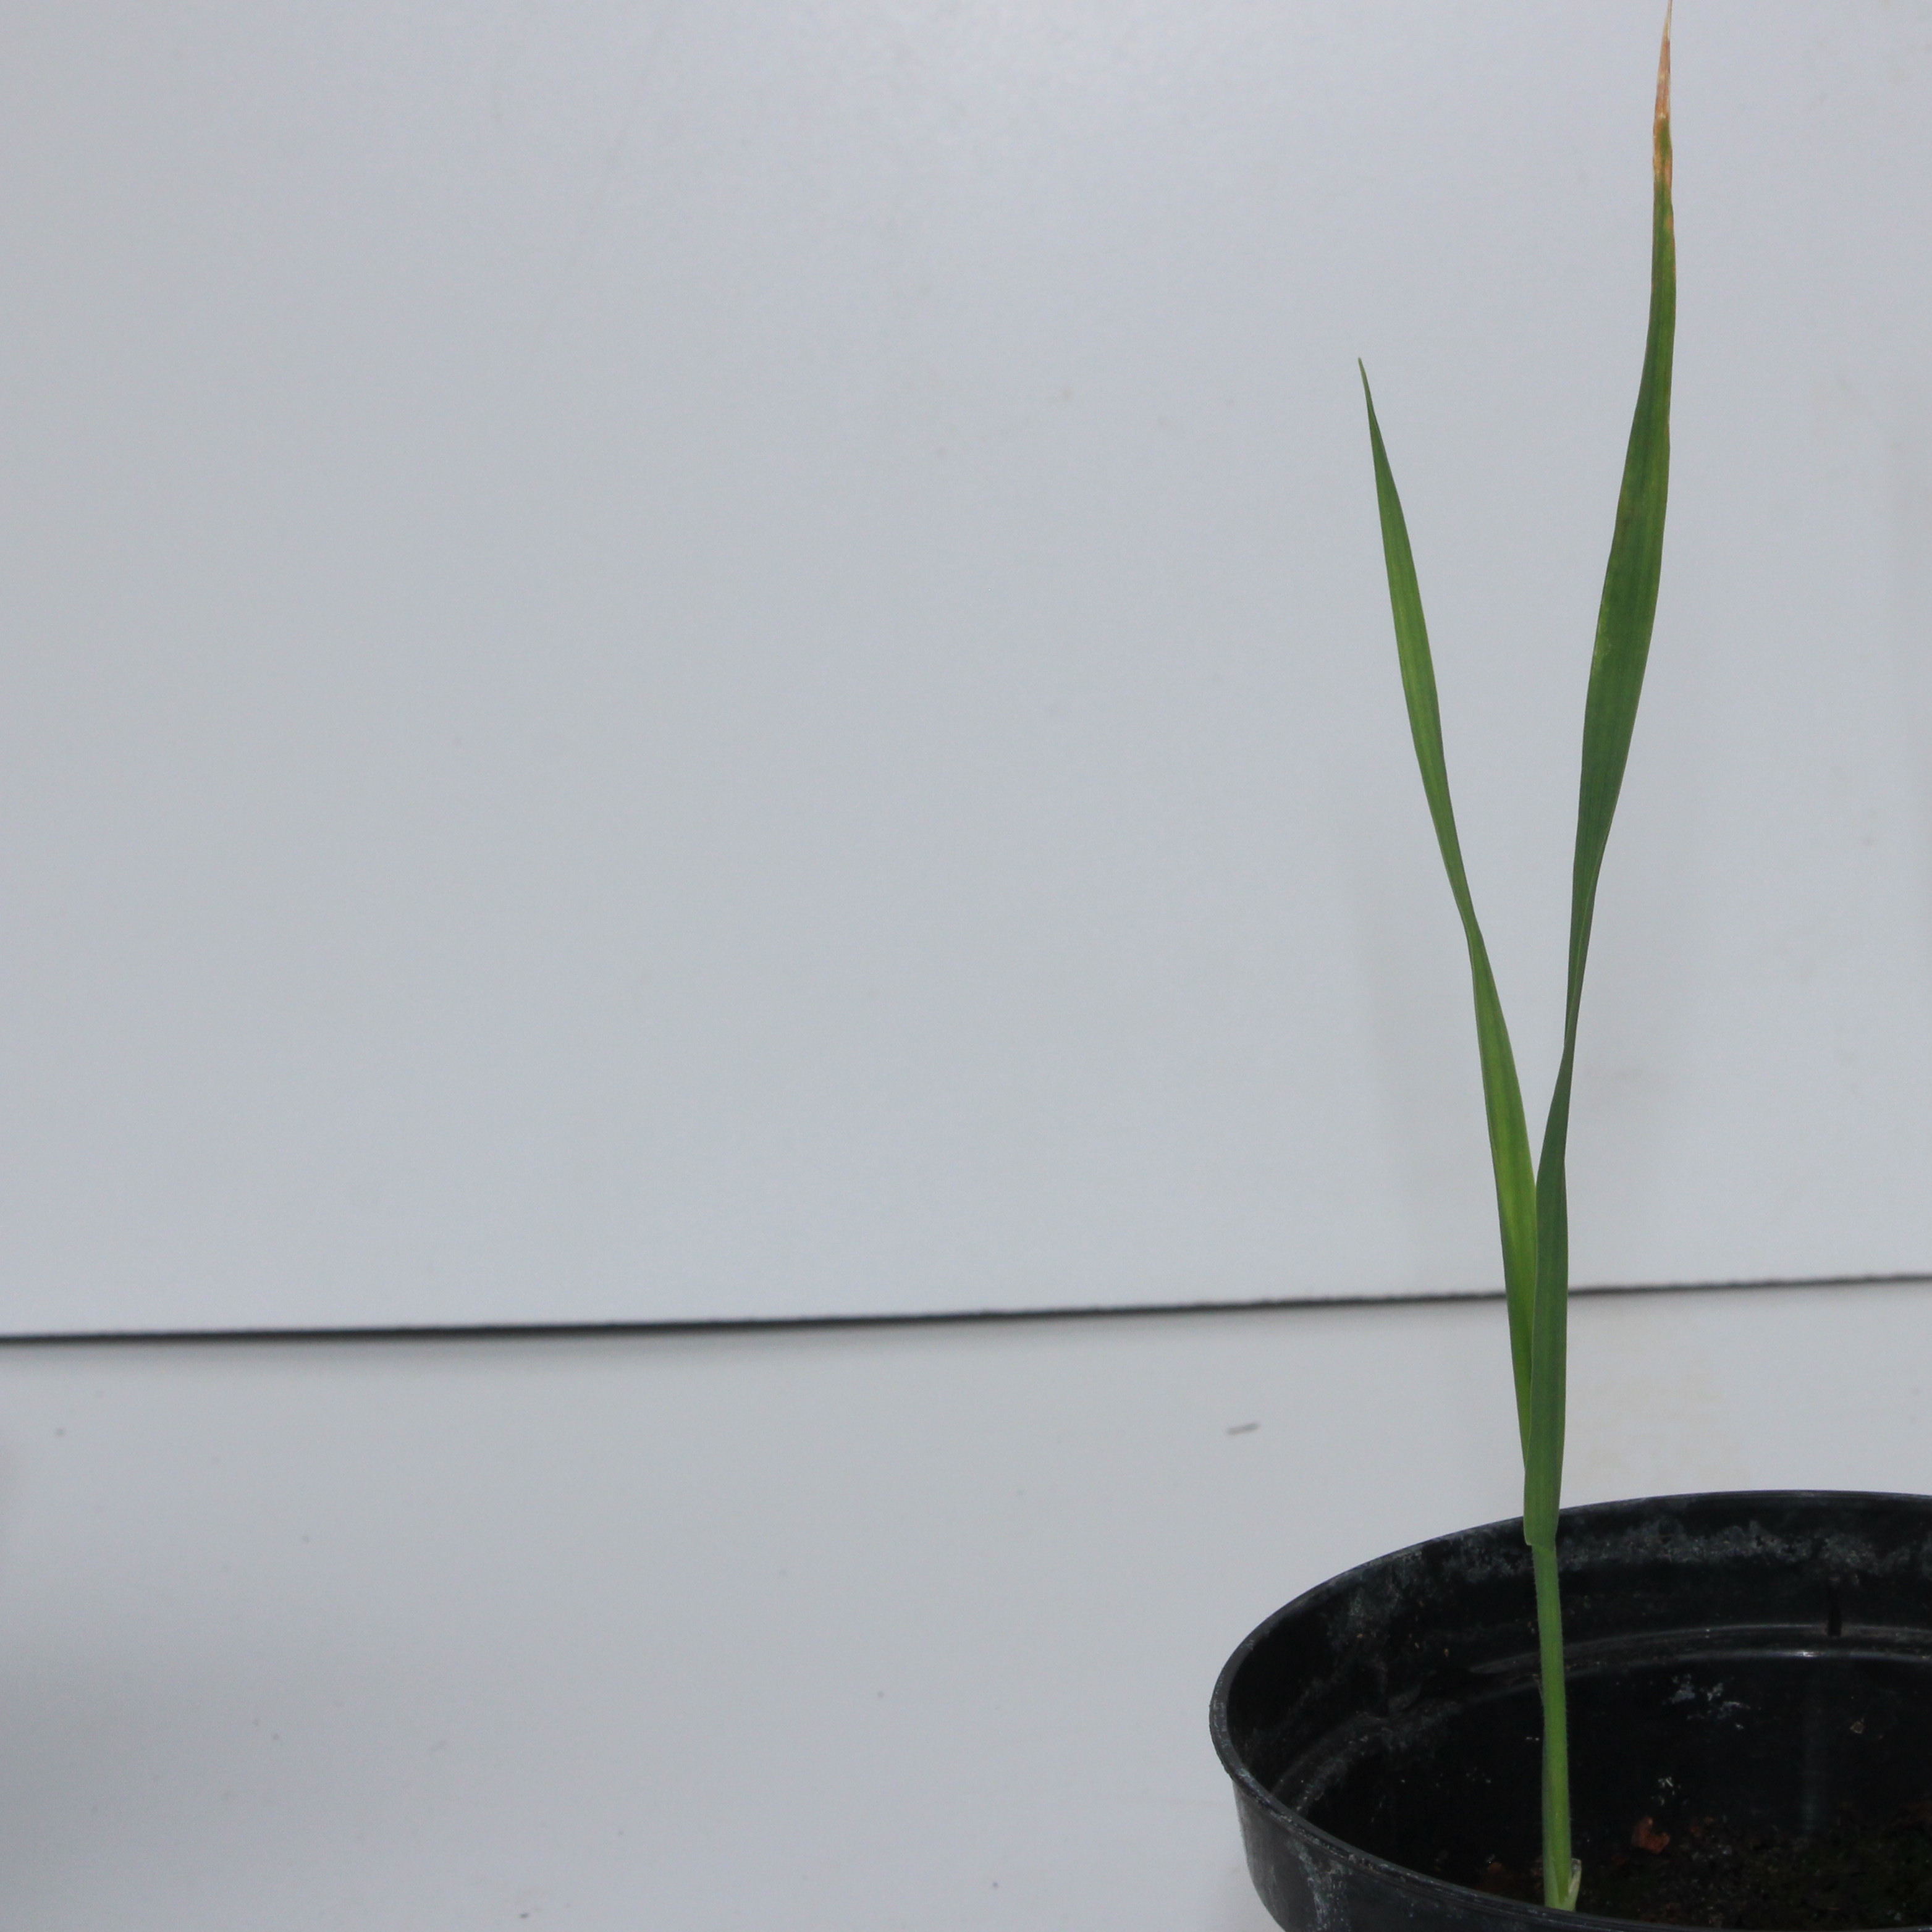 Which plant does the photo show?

Avena sterilis
